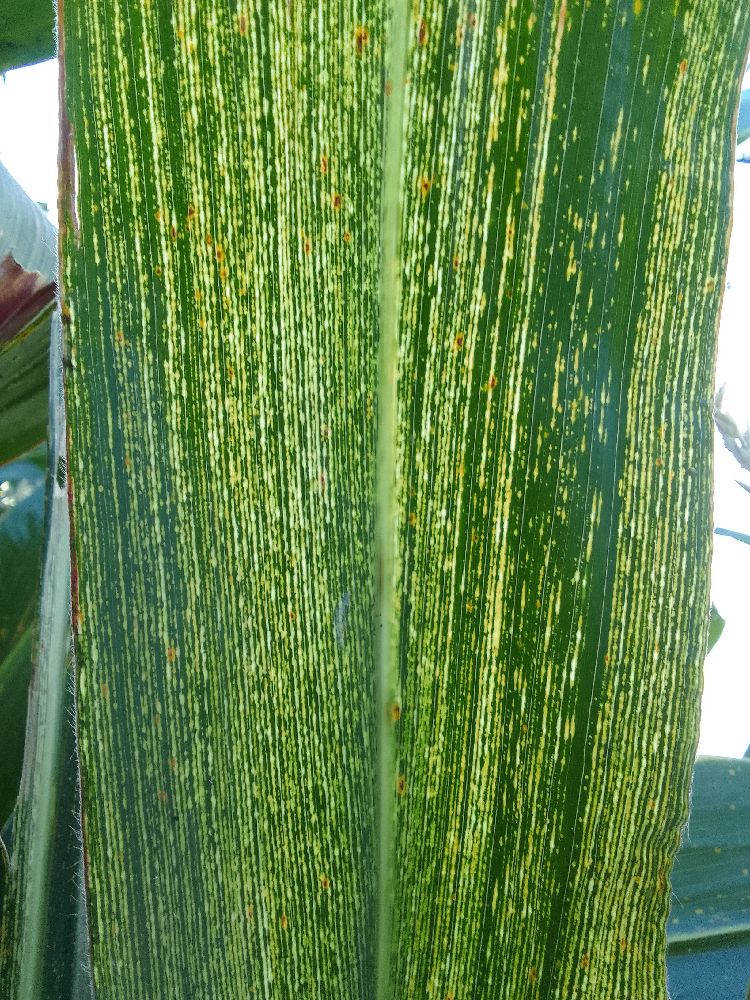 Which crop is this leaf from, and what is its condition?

maize, maize streak virus
